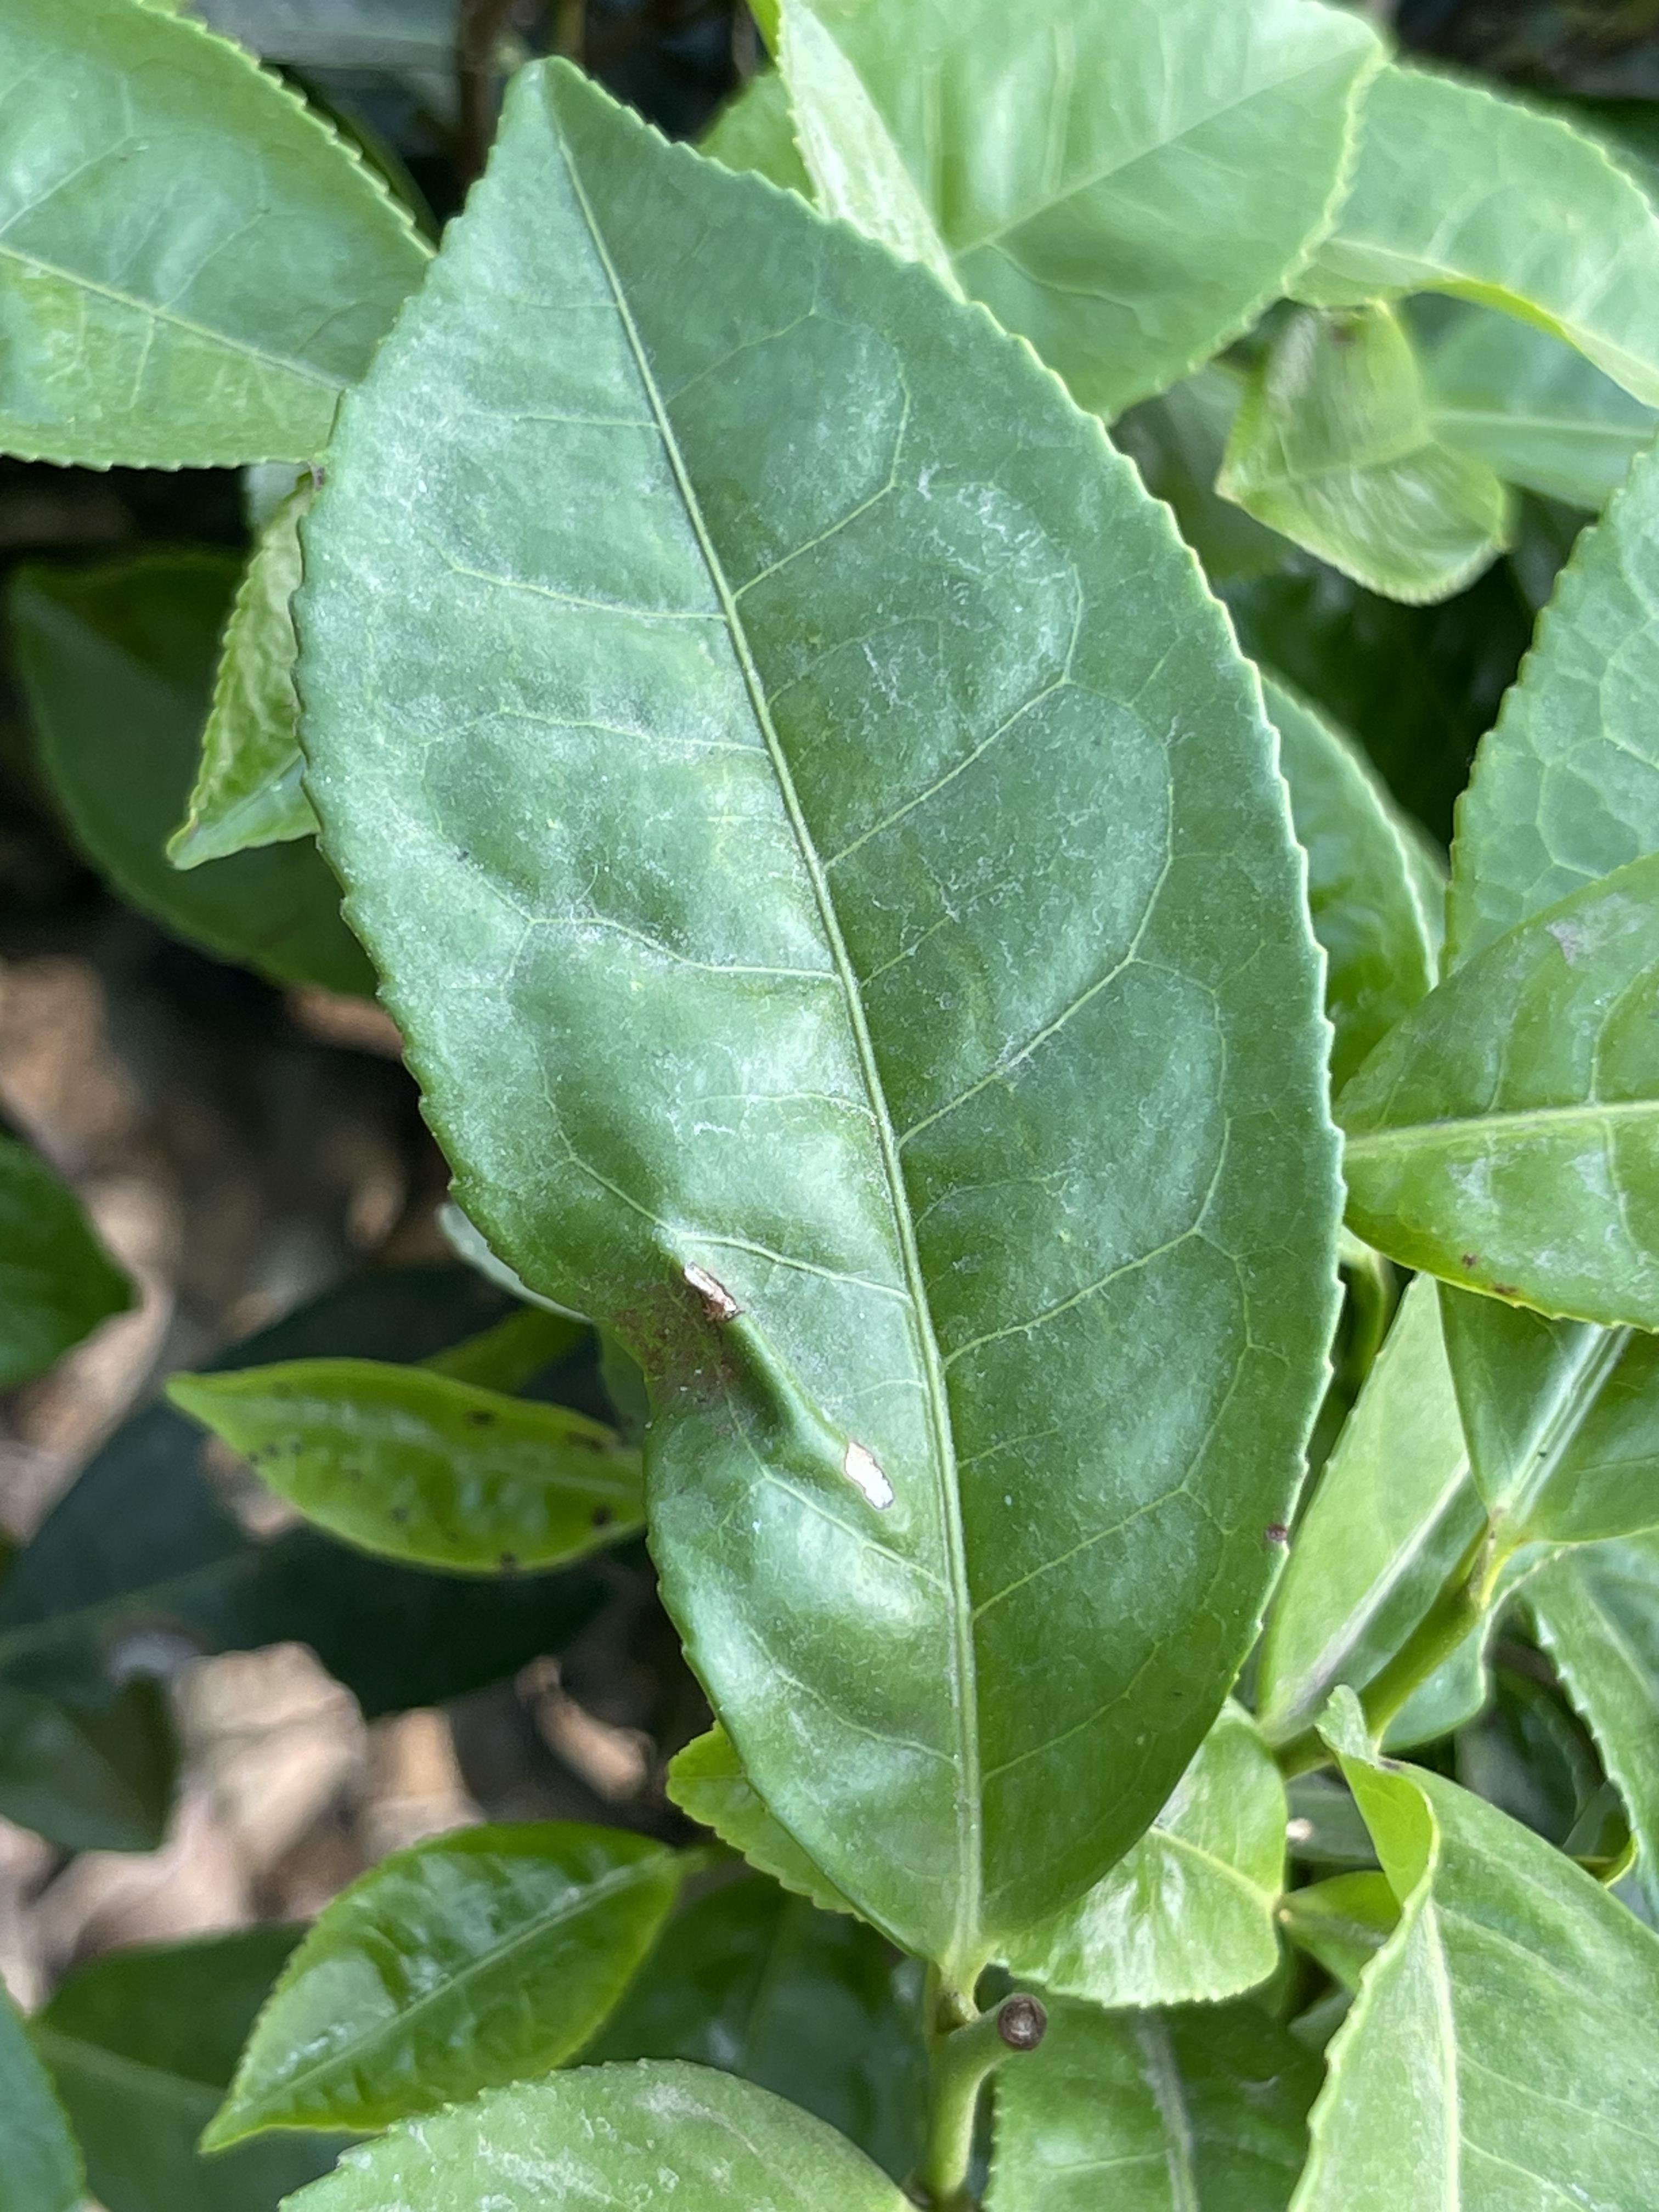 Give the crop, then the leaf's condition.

tea, red rust
